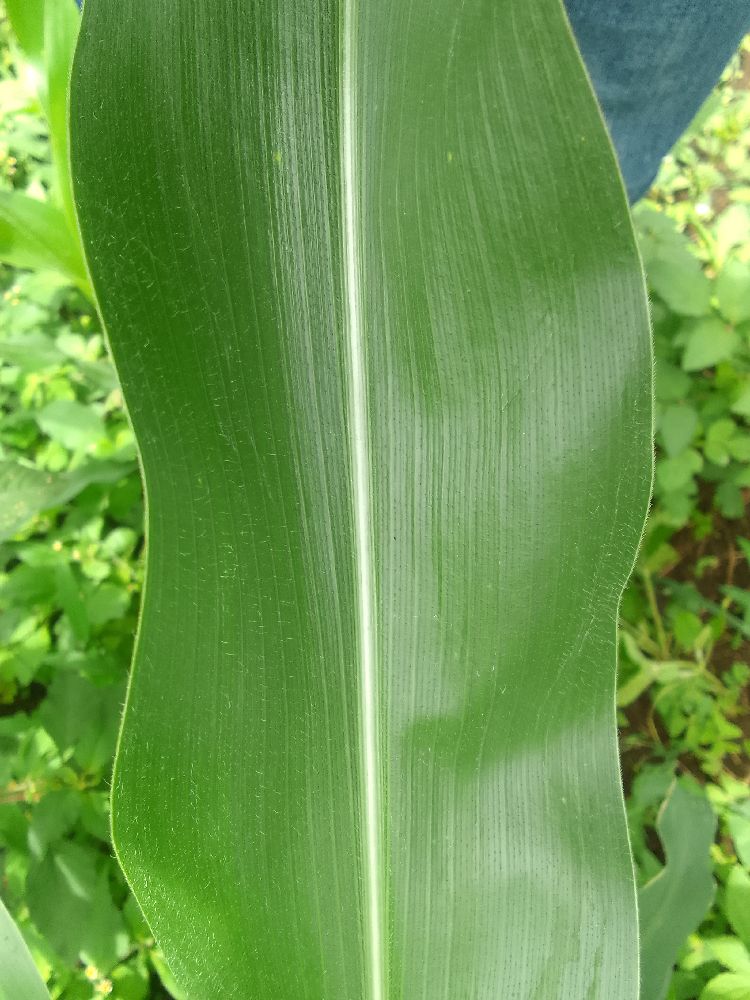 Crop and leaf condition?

maize, healthy
